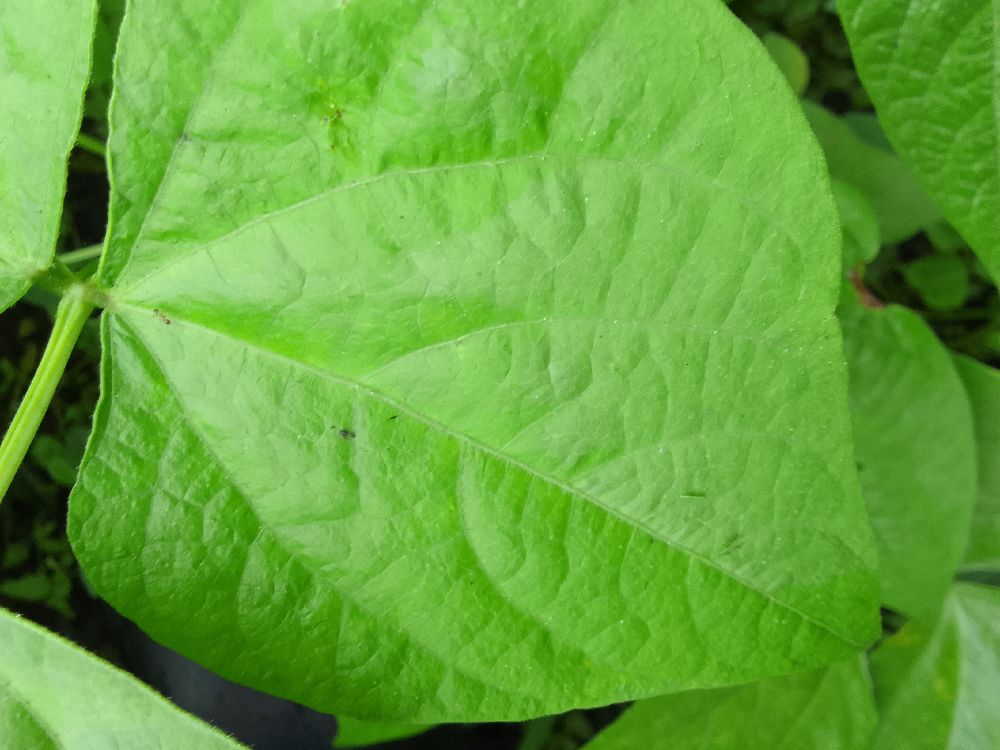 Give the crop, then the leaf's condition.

common bean, healthy
